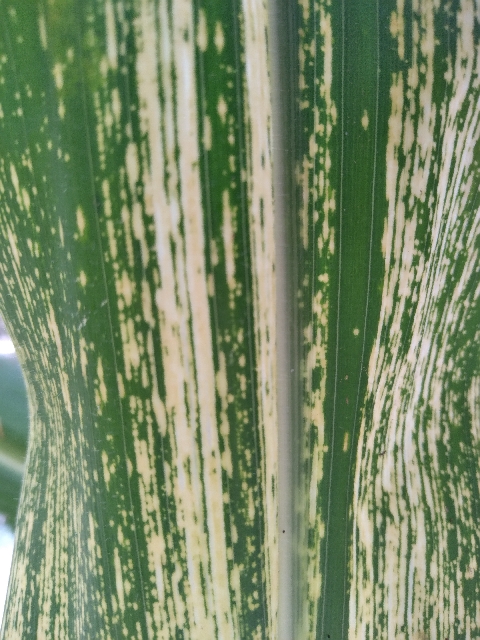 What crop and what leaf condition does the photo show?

maize, maize streak virus
